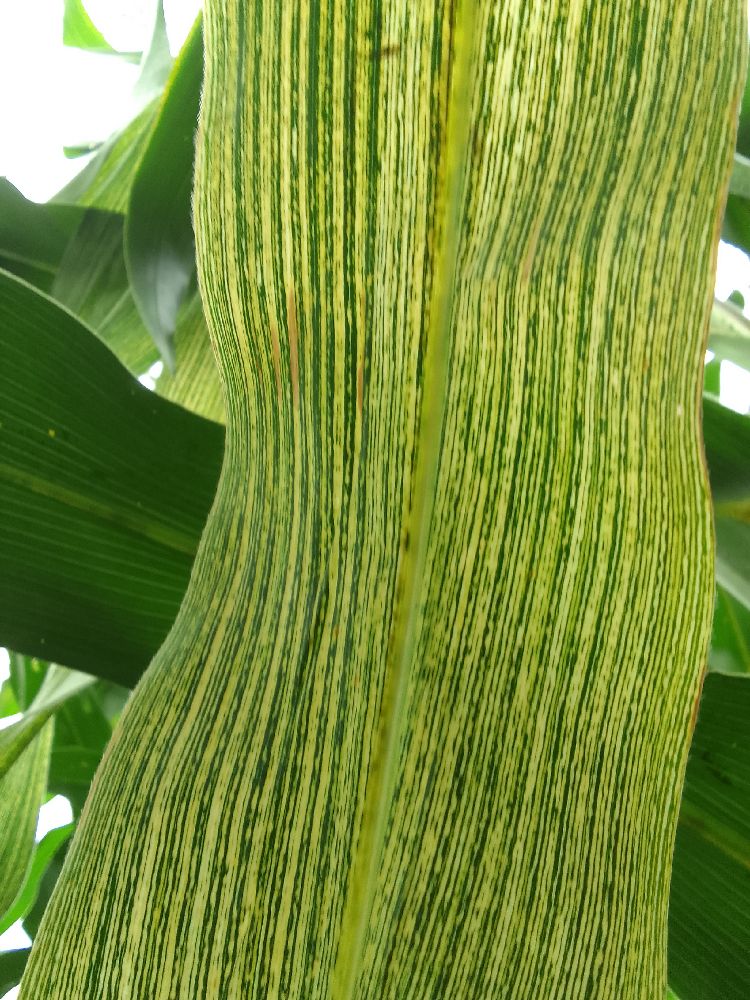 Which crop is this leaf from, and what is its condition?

maize, maize streak virus
